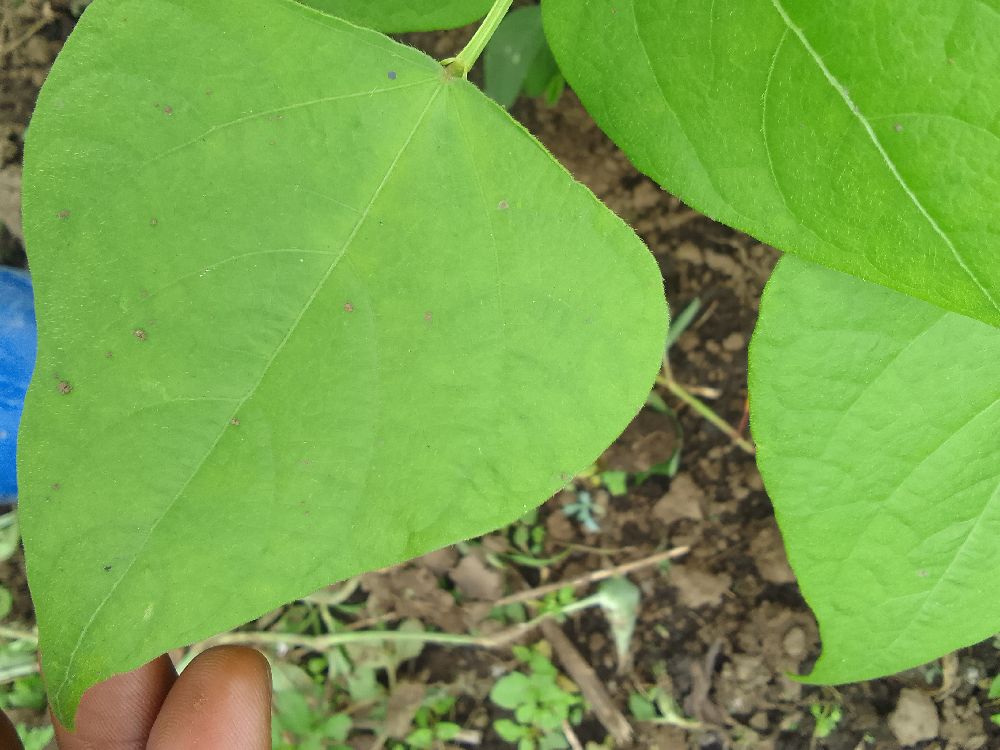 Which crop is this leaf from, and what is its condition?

common bean, healthy
